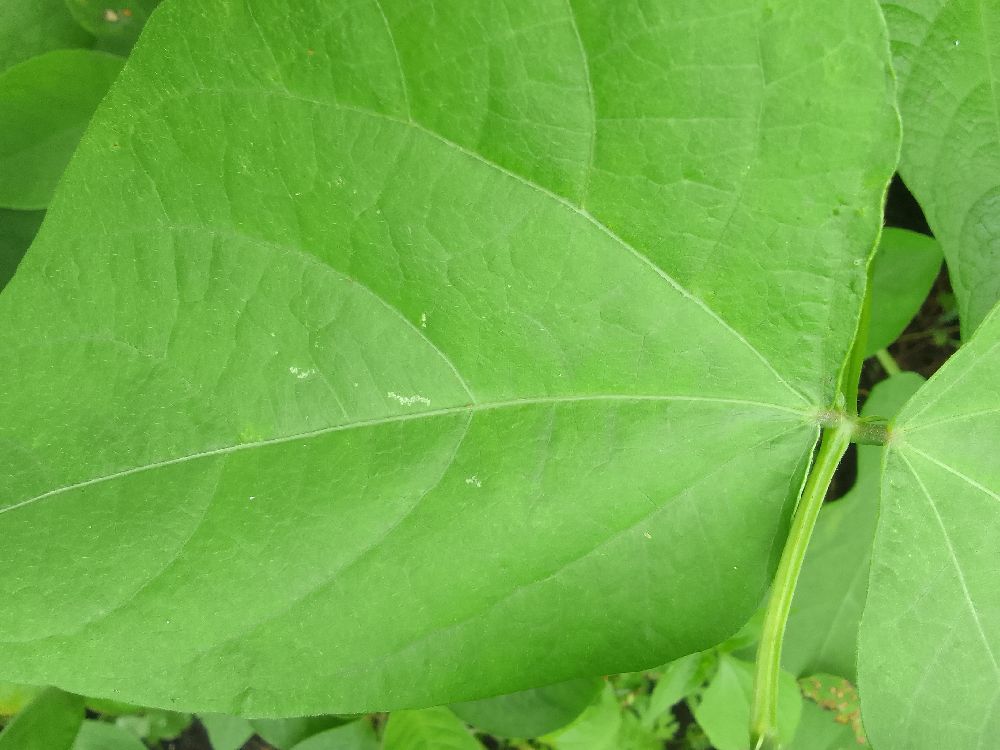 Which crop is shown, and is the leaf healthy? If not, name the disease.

common bean, healthy
